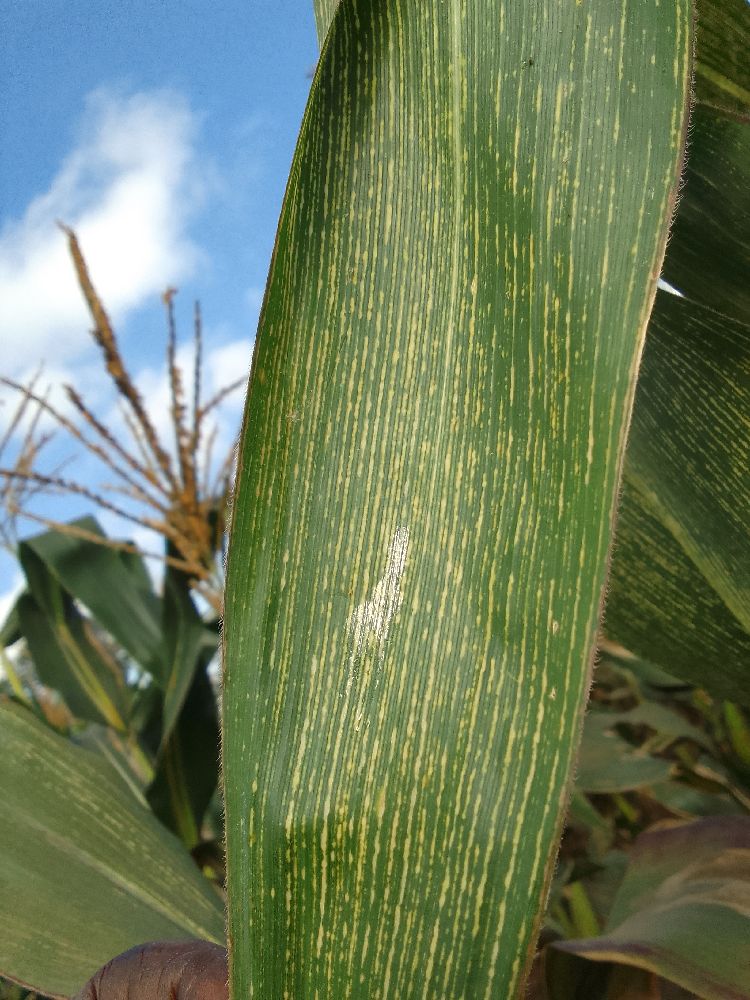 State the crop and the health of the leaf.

maize, maize streak virus
